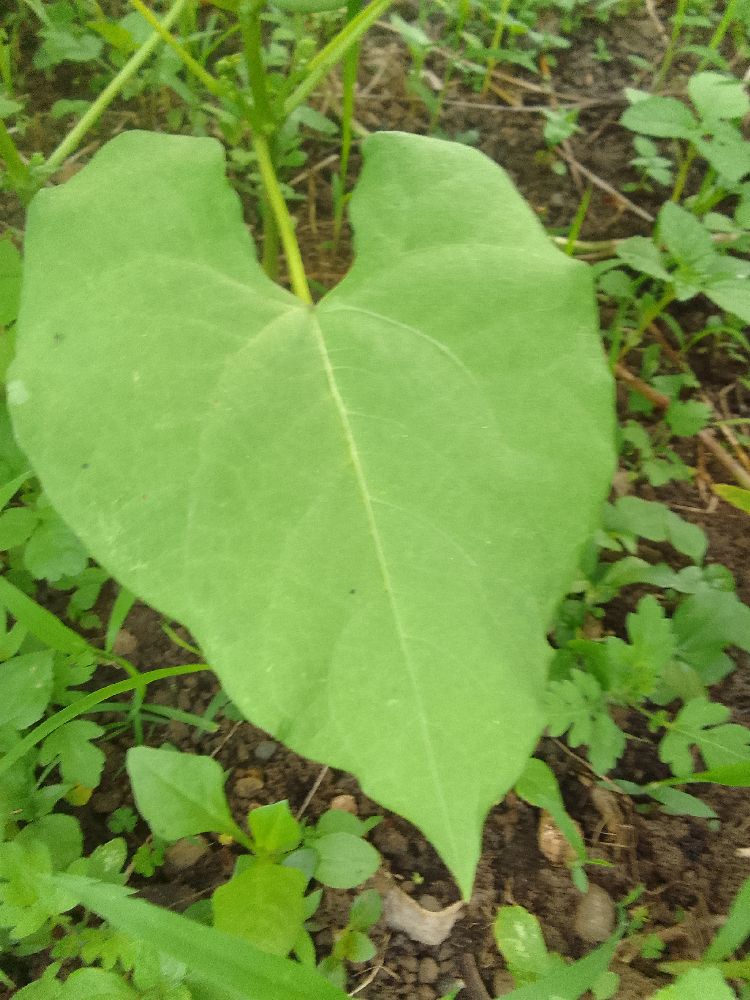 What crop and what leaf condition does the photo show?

common bean, healthy
